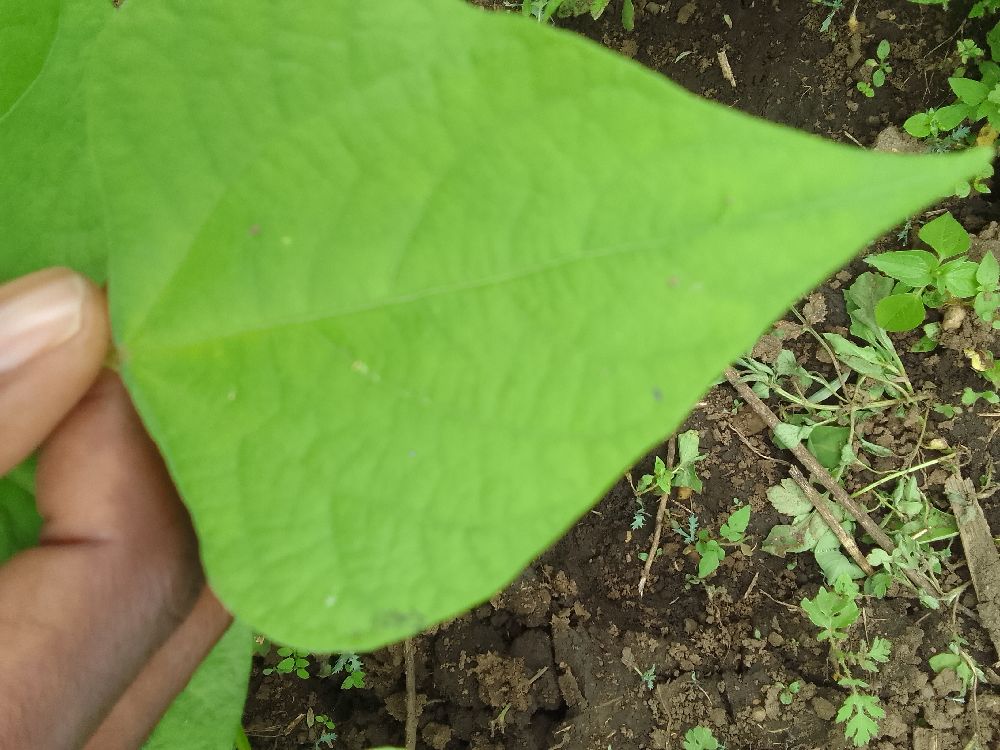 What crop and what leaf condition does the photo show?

common bean, healthy
